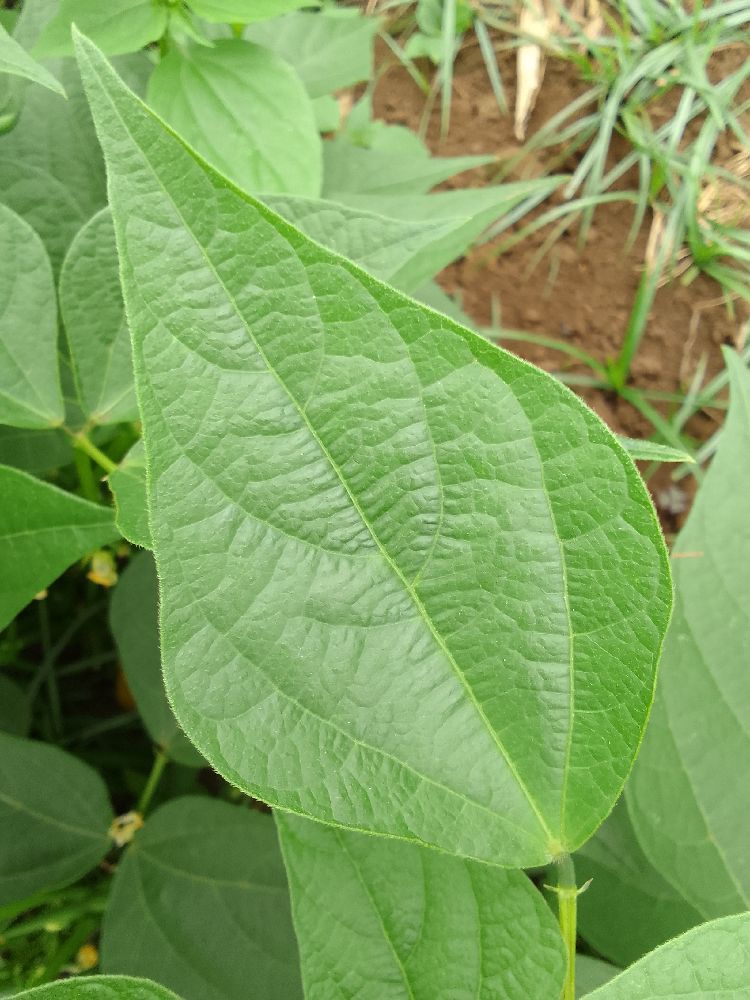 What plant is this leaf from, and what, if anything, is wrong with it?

common bean, healthy
